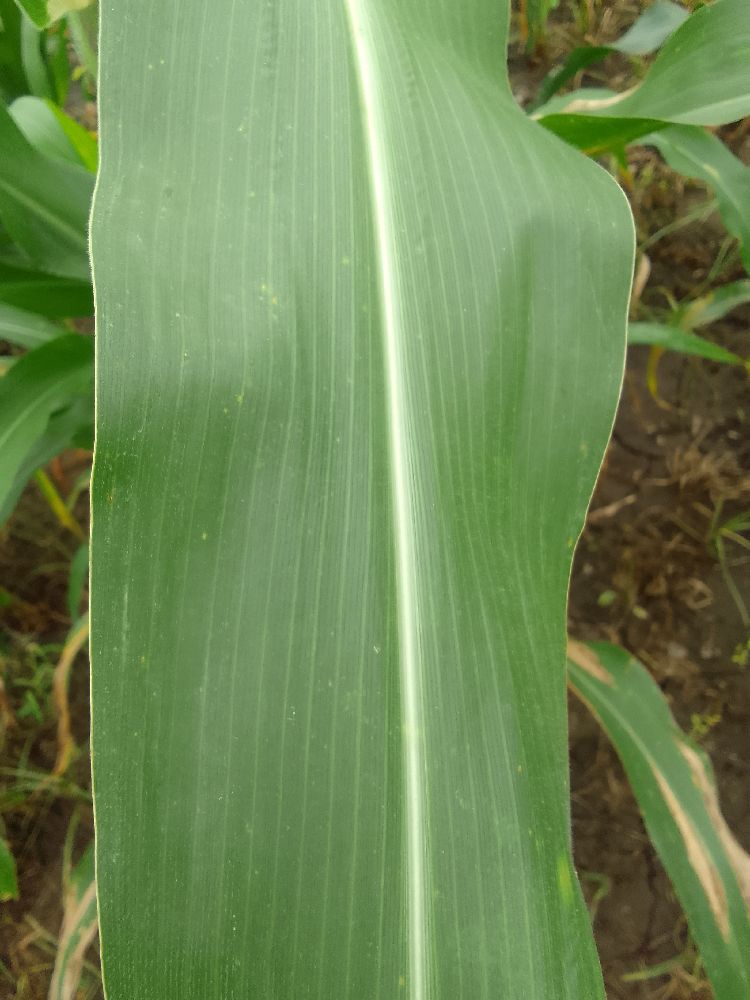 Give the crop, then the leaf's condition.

maize, healthy
